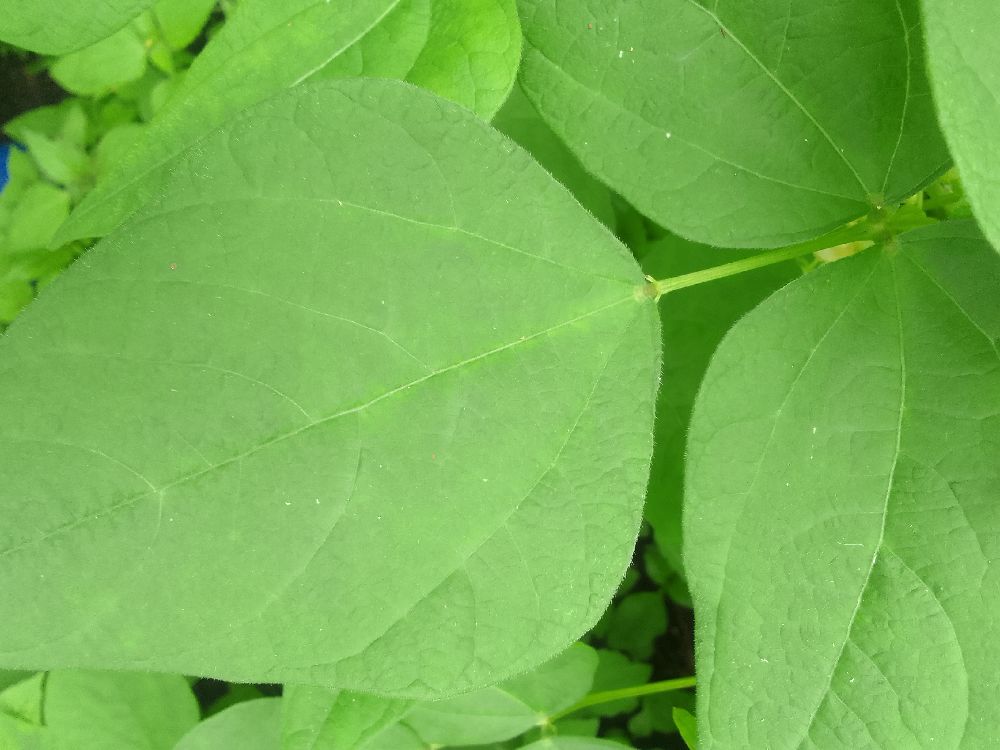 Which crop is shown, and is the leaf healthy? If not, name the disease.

common bean, healthy
